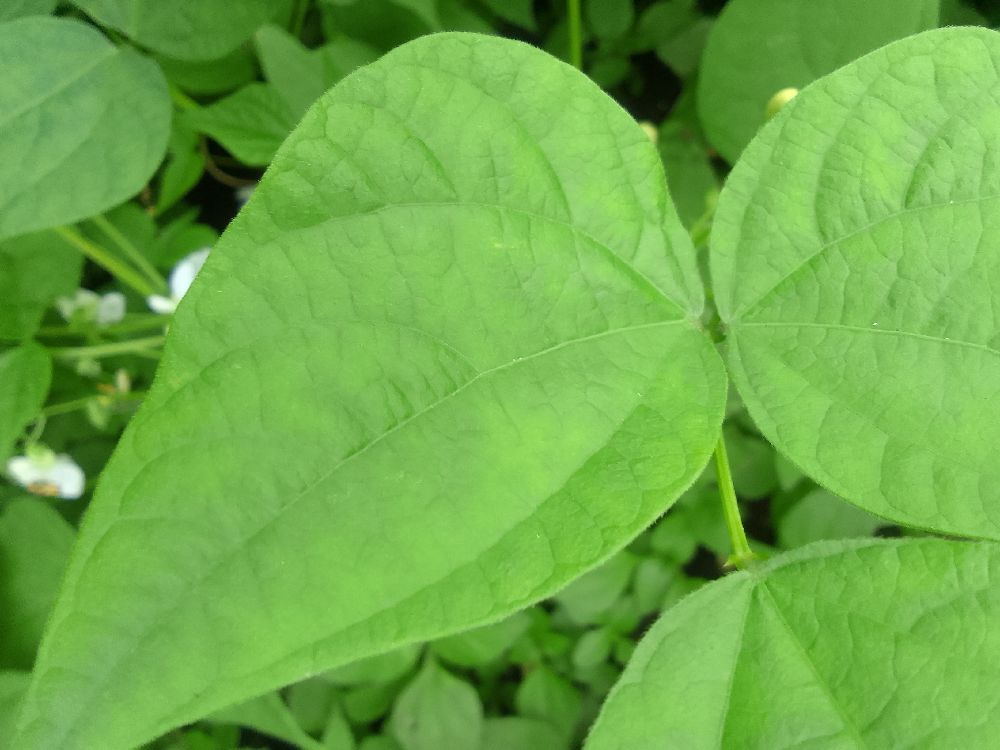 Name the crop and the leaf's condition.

common bean, healthy
